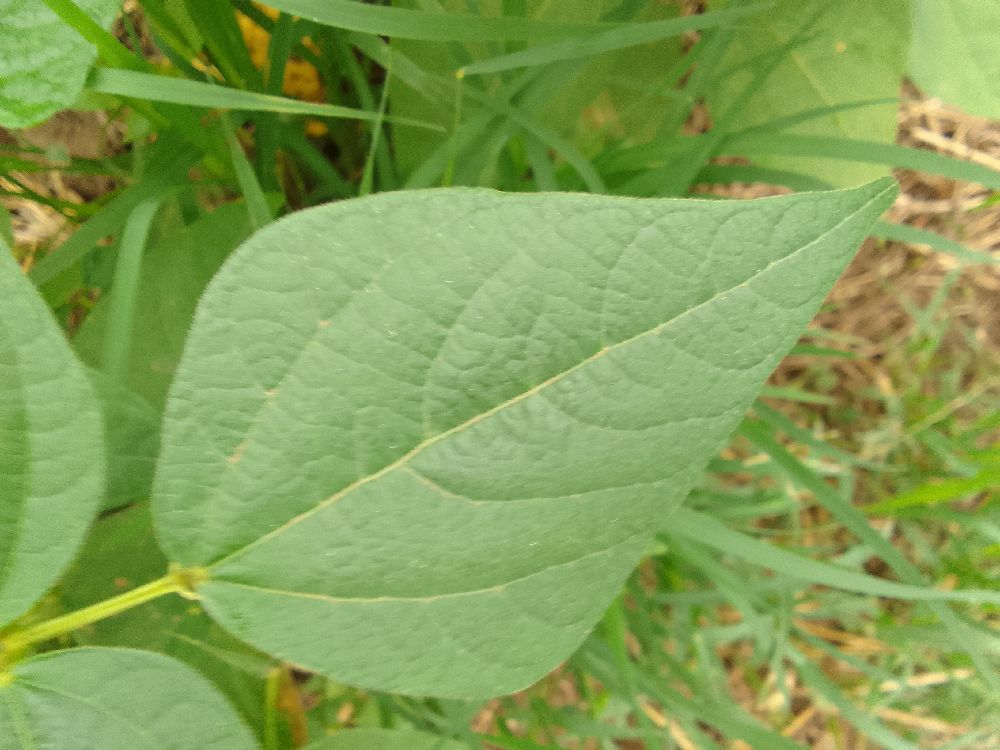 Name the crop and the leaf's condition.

common bean, healthy
